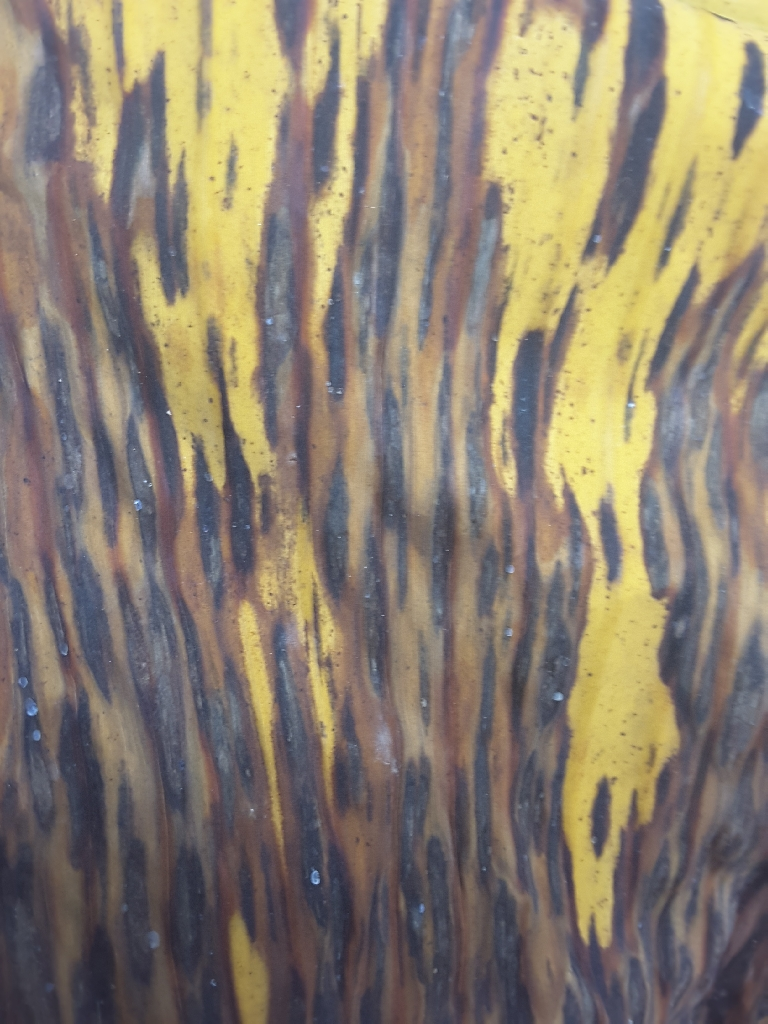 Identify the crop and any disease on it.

banana, black sigatoka
